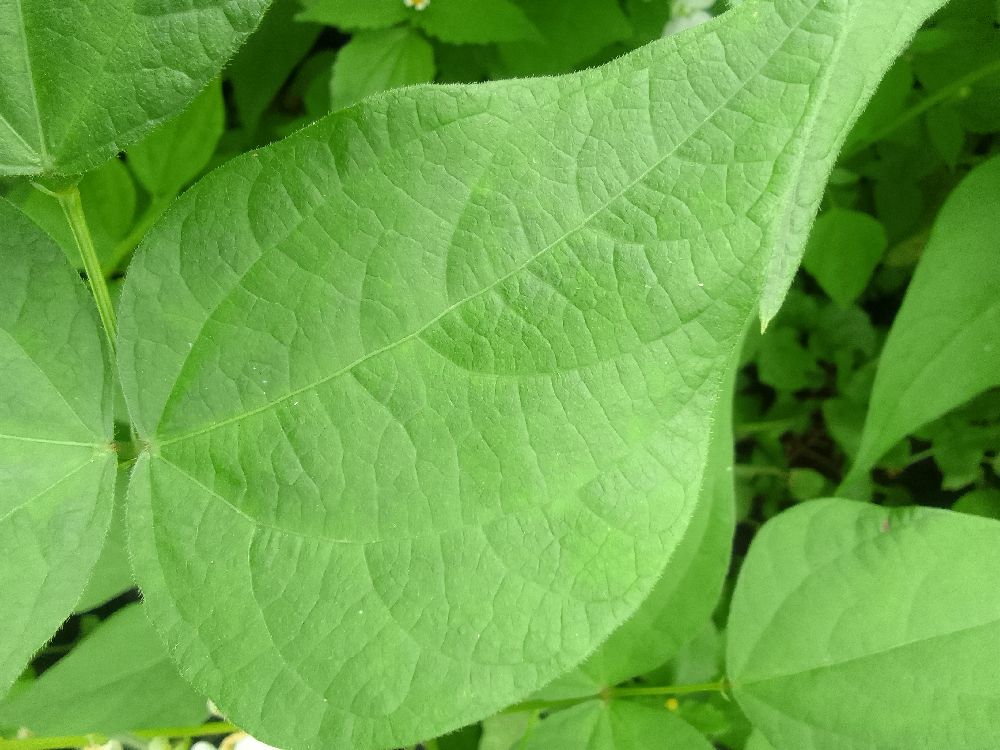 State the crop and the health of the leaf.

common bean, healthy
